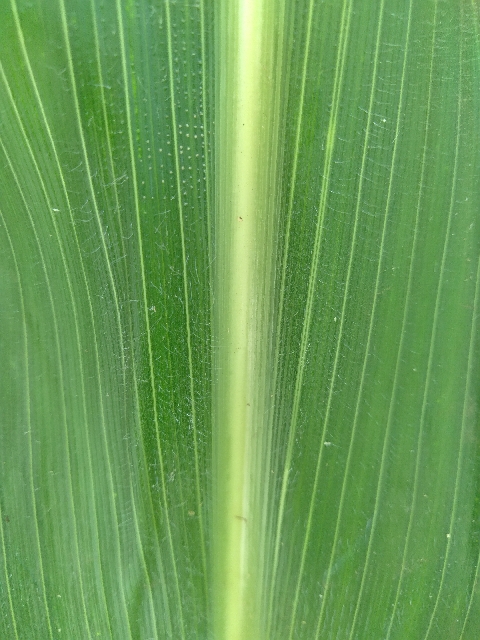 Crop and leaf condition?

maize, healthy
